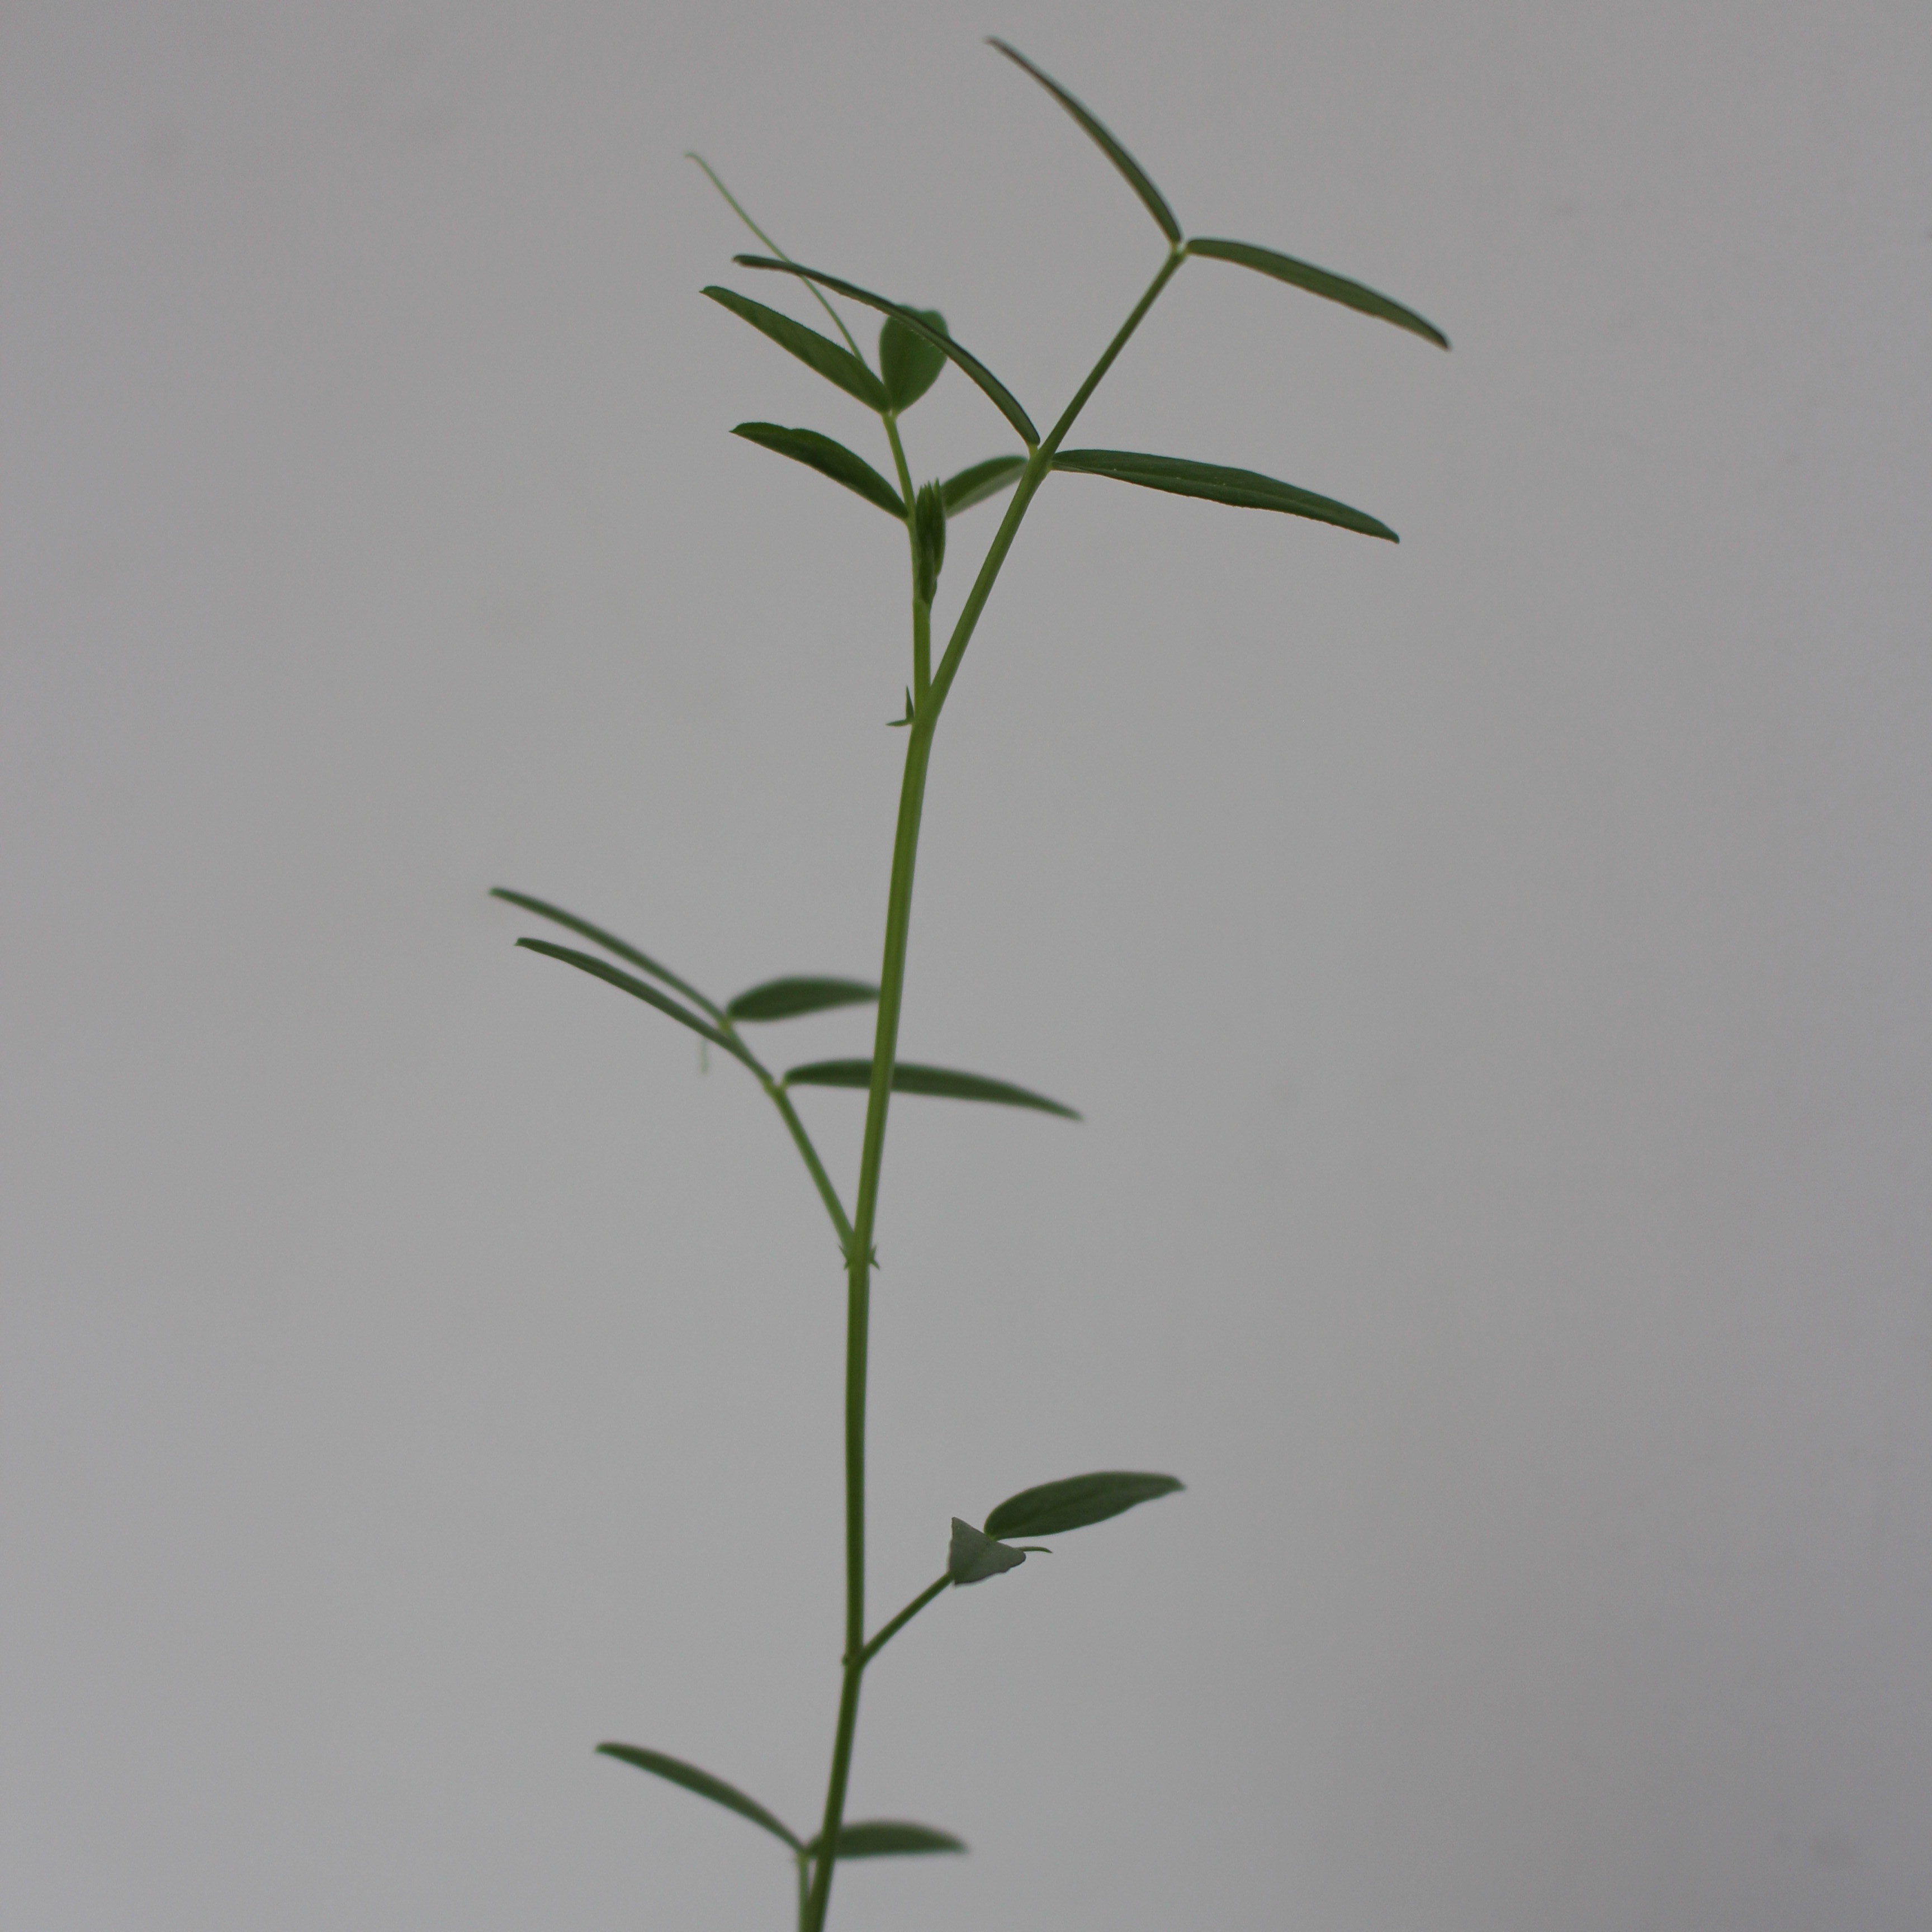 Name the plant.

Vicia sativa
